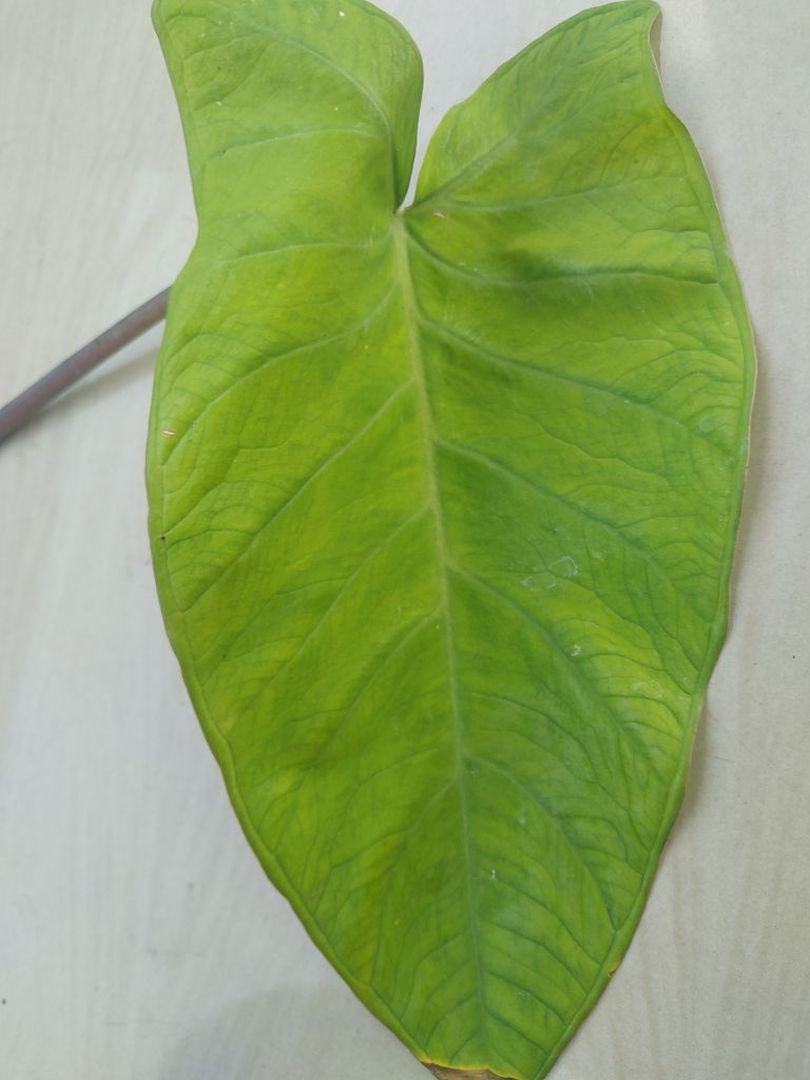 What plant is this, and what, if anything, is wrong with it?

taro, mosaic
